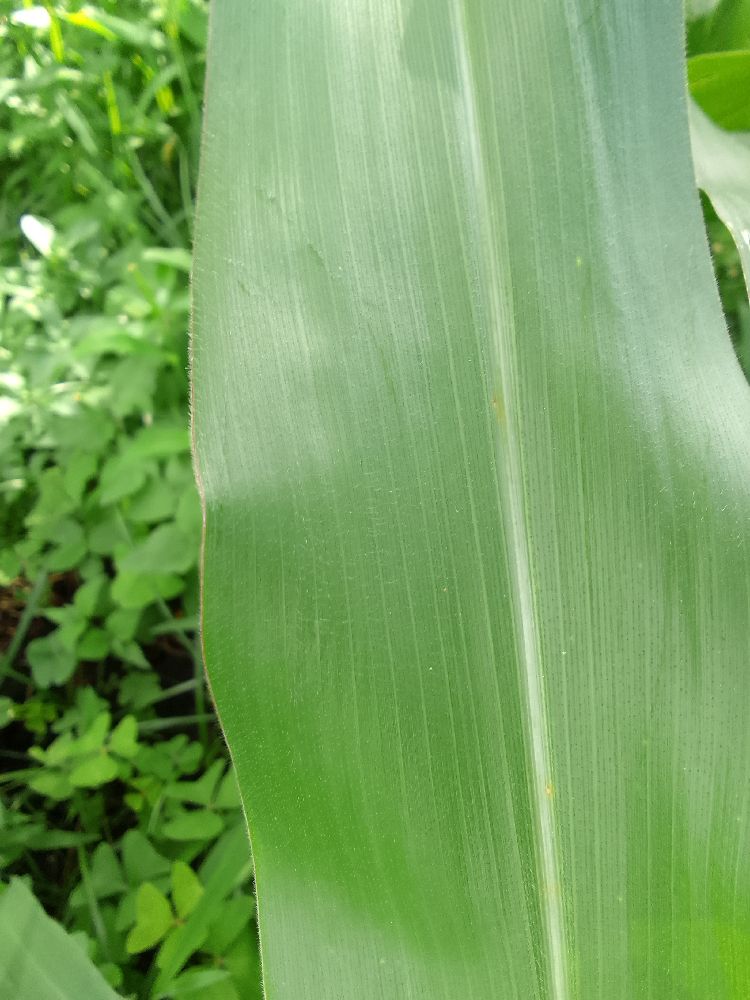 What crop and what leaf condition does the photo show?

maize, healthy
